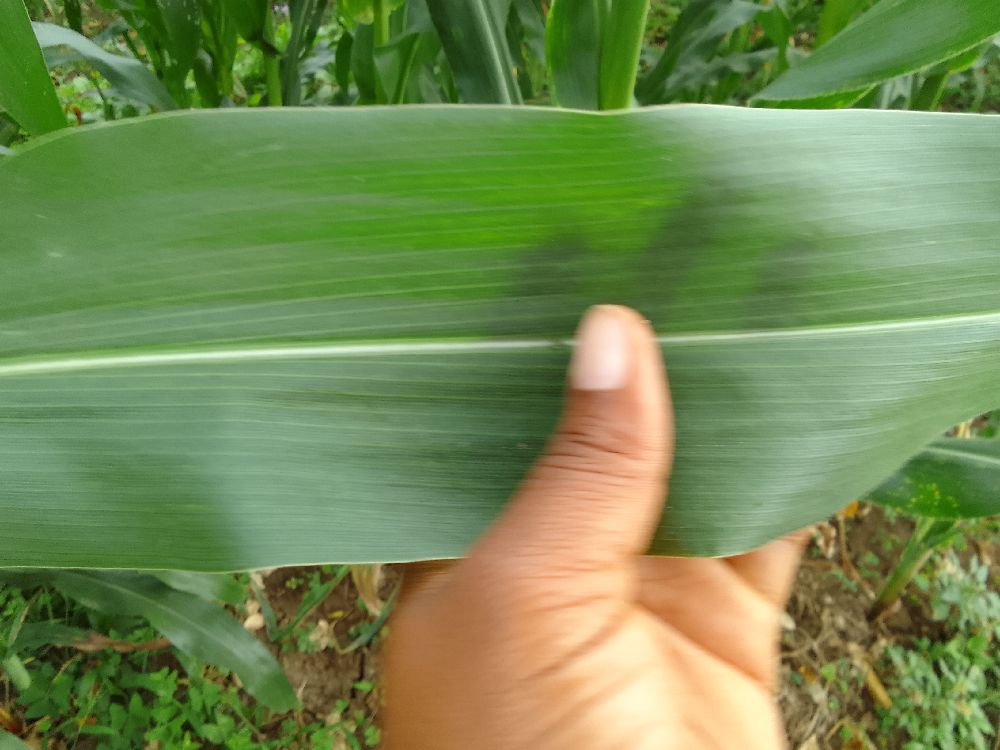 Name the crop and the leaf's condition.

maize, healthy
